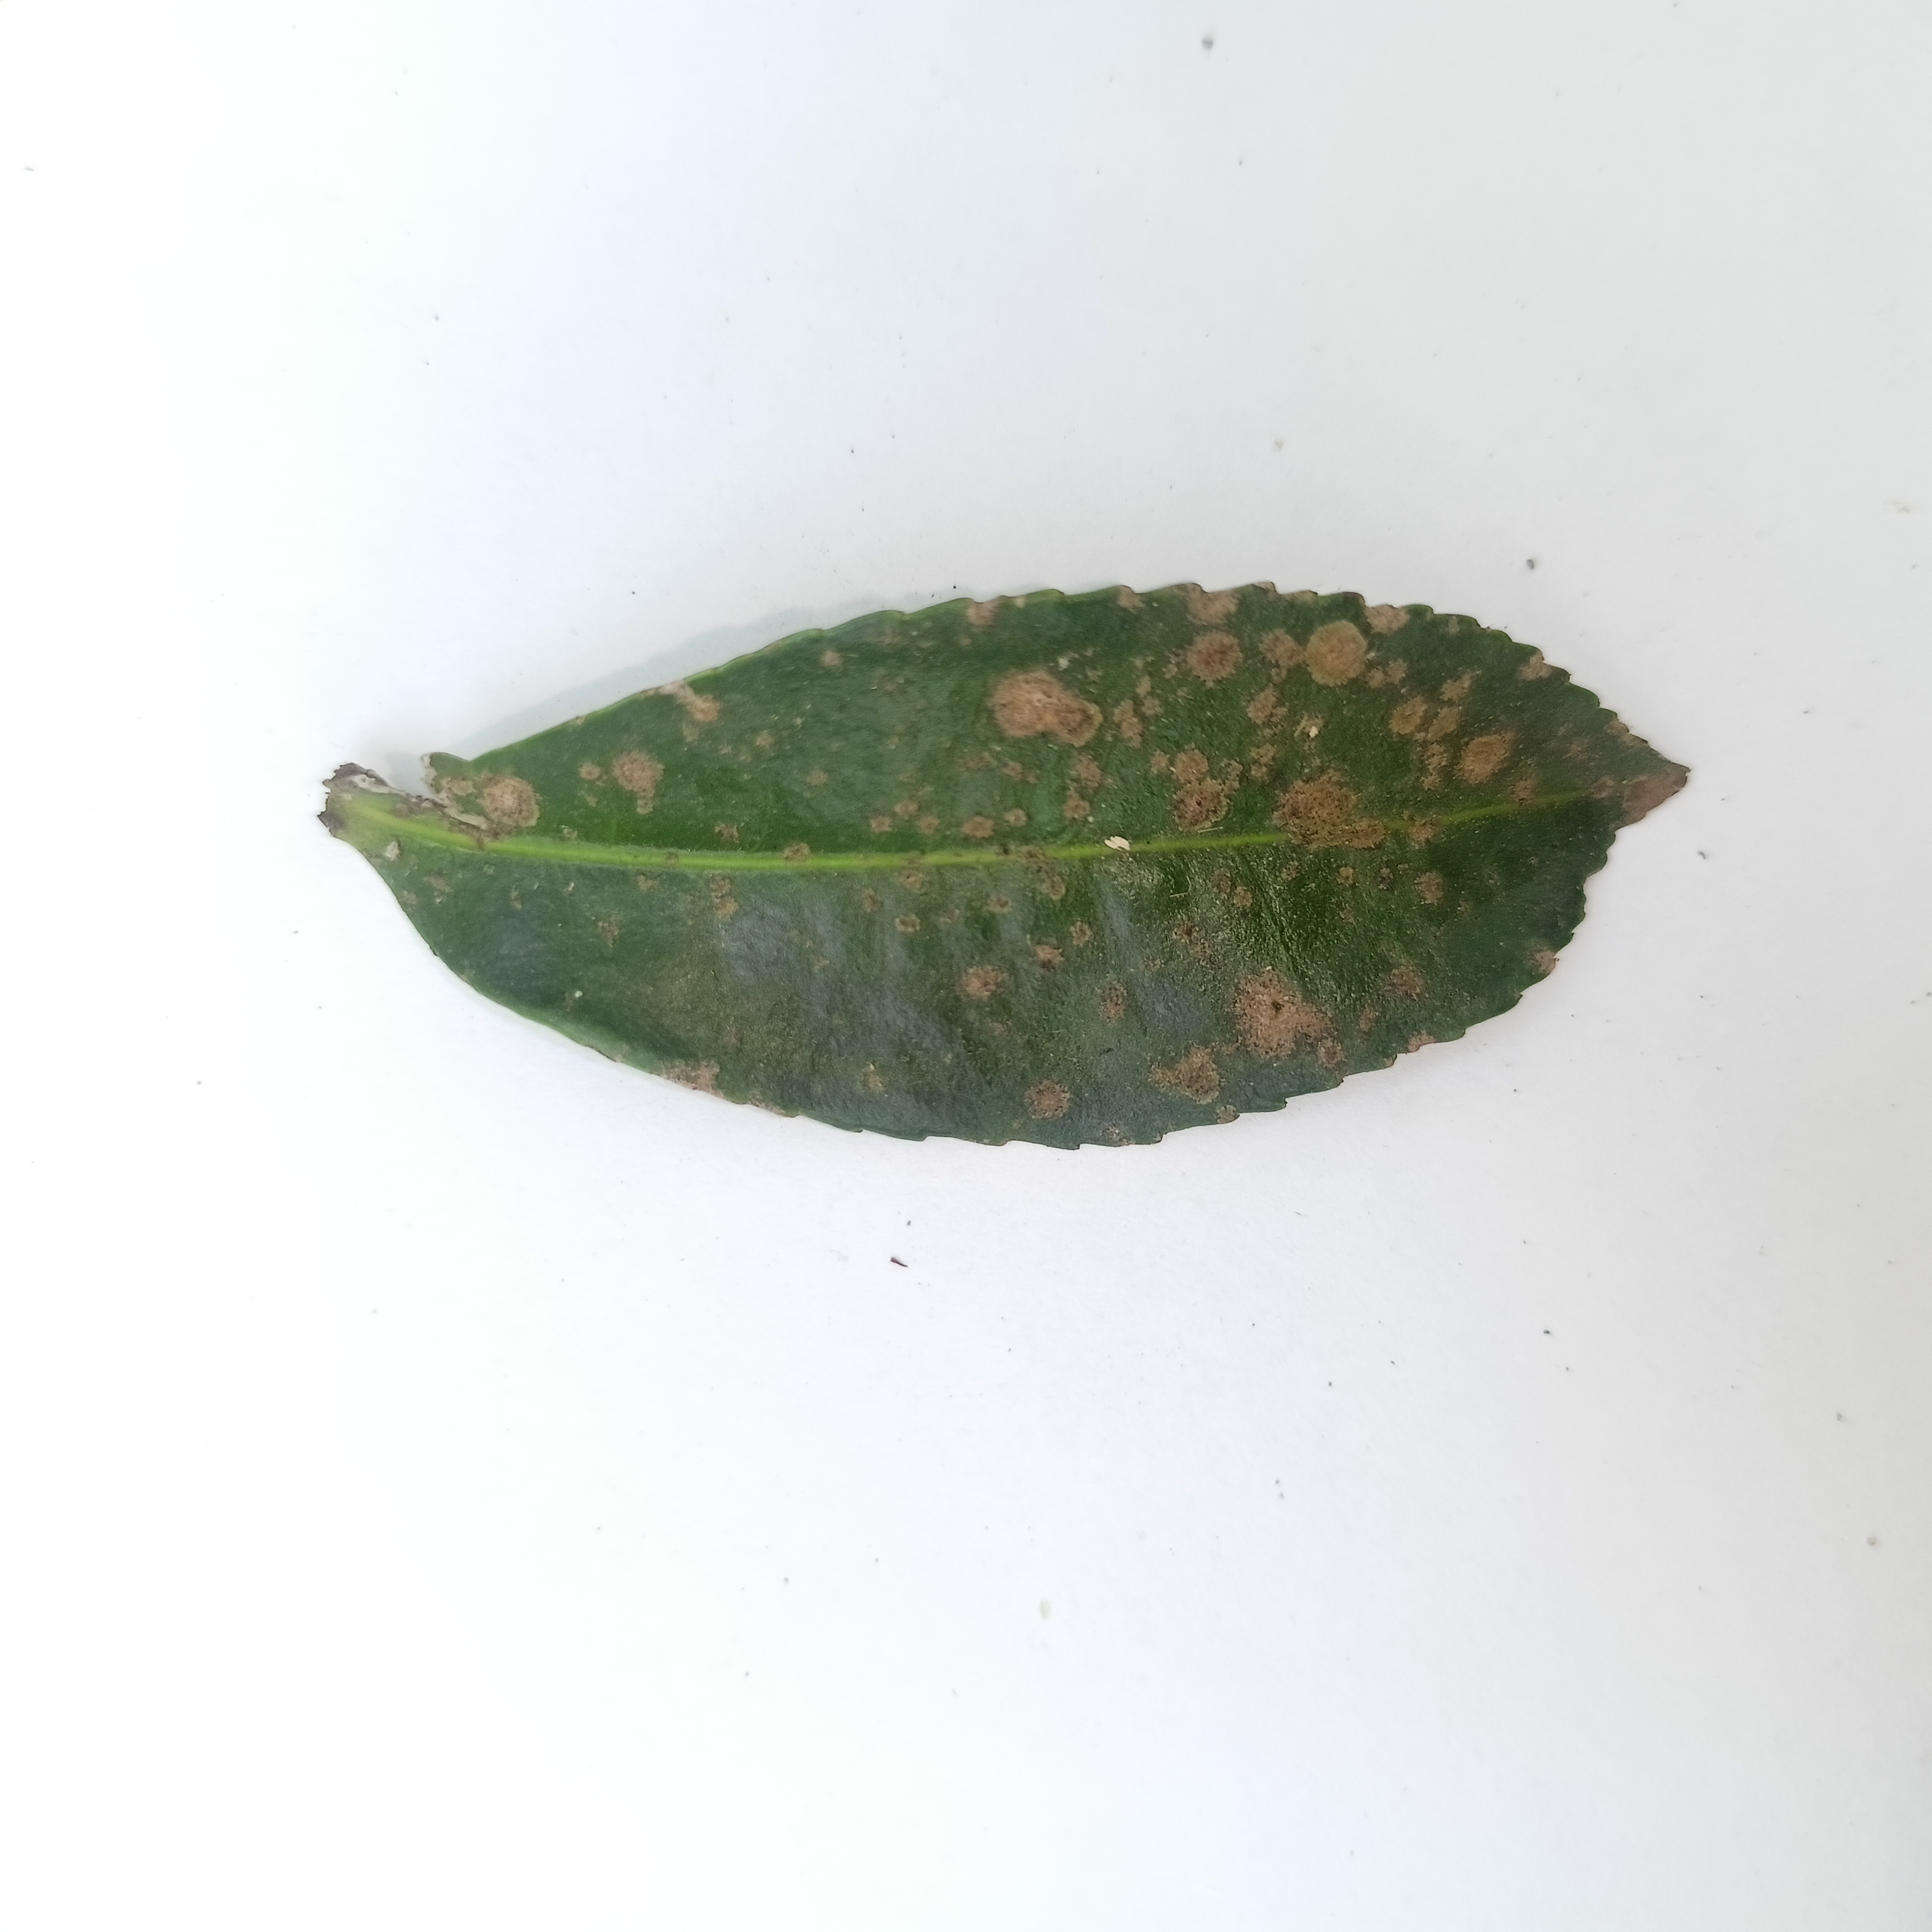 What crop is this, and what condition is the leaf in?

tea, algal leaf
